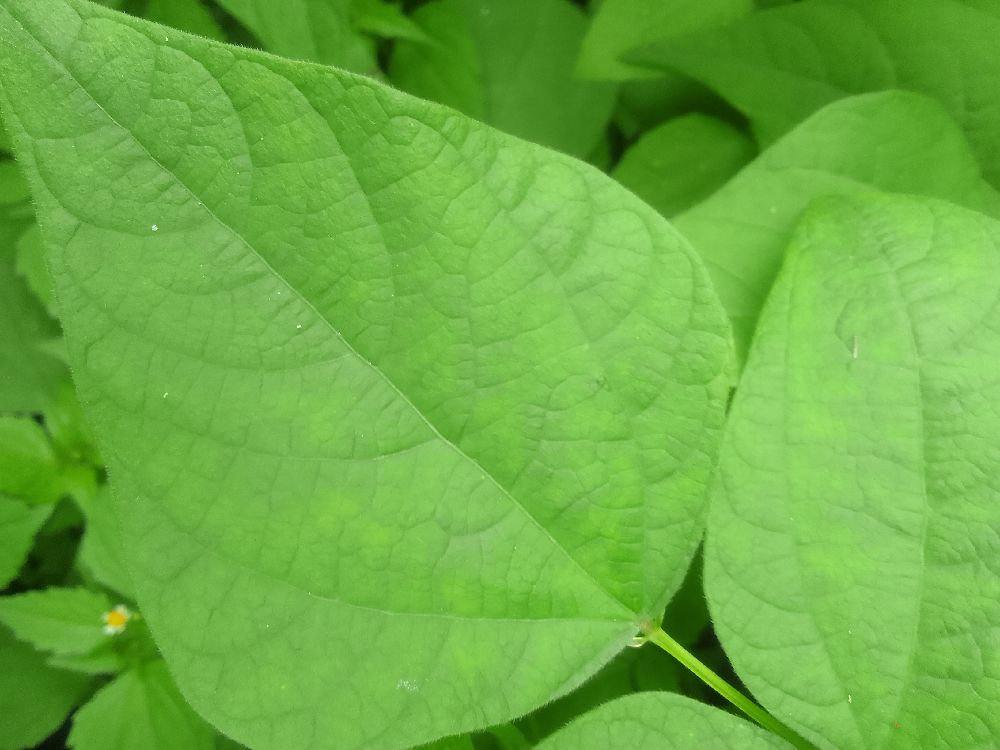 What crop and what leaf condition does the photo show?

common bean, healthy
